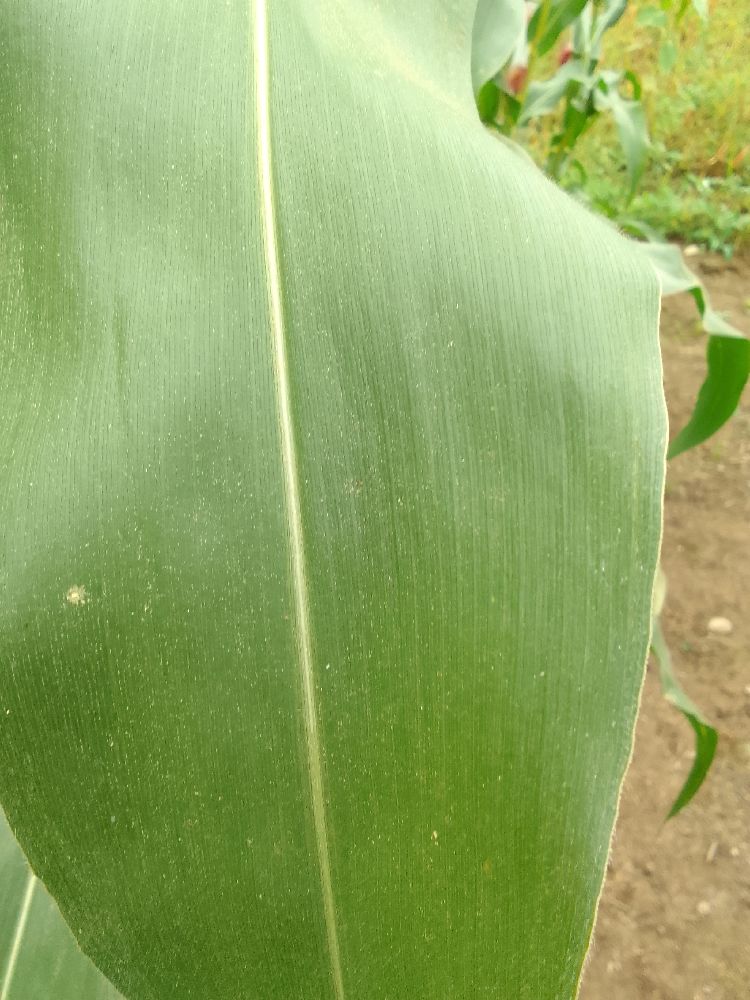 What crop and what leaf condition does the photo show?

maize, healthy
